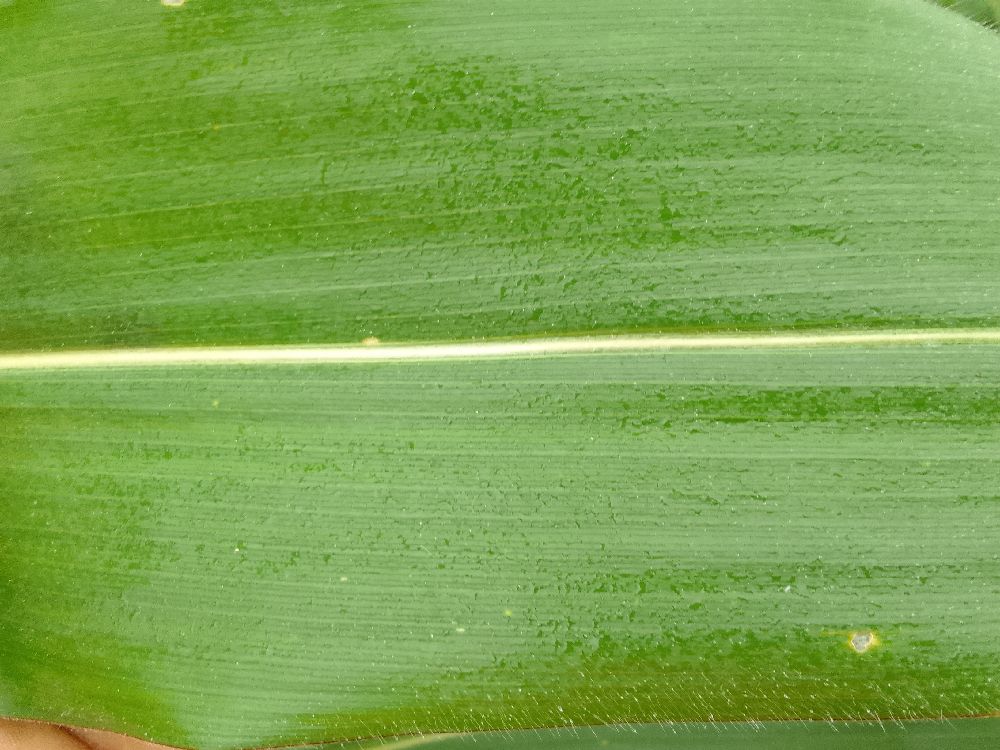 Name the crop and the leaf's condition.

maize, healthy
